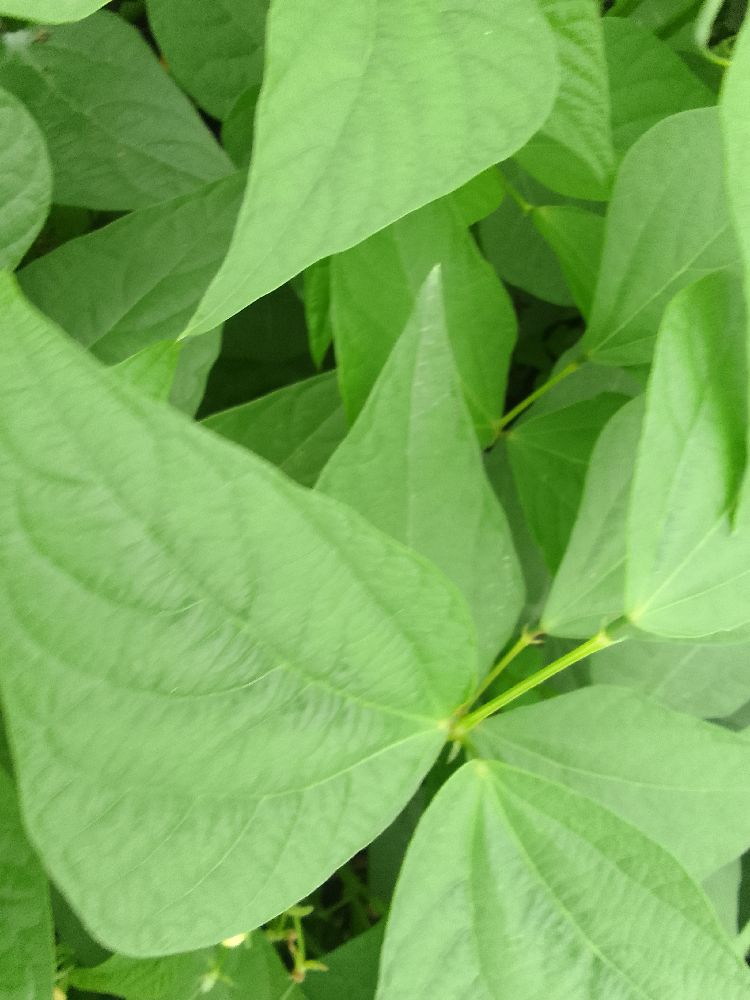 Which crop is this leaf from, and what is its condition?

common bean, healthy
